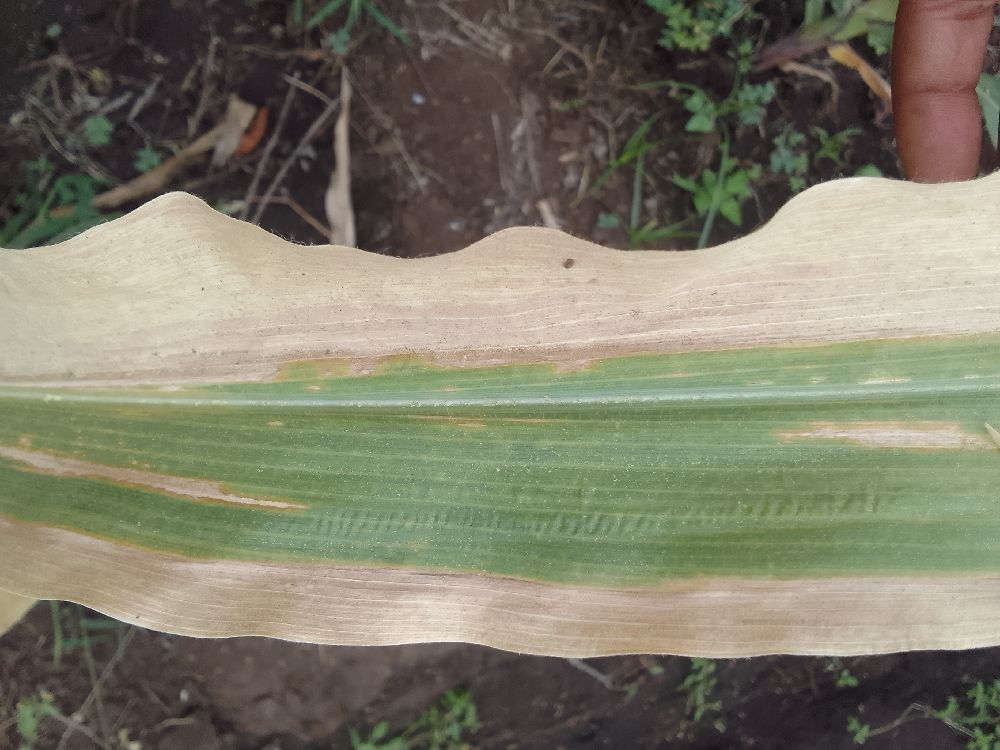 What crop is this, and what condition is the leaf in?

maize, maize lethal necrosis
